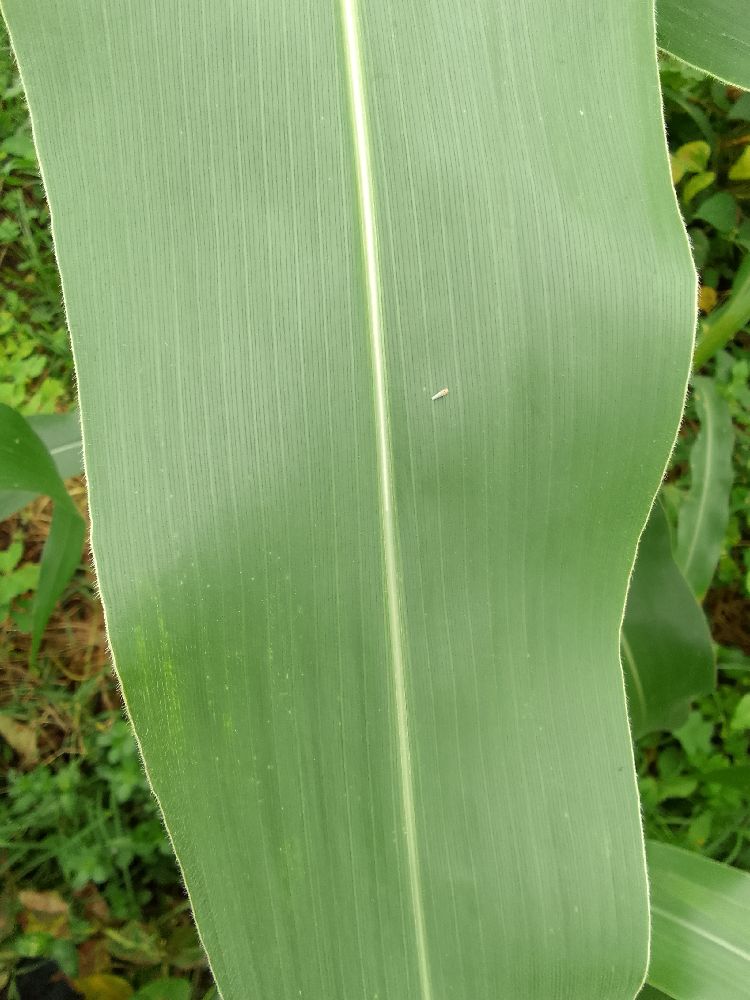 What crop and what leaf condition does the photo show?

maize, healthy
